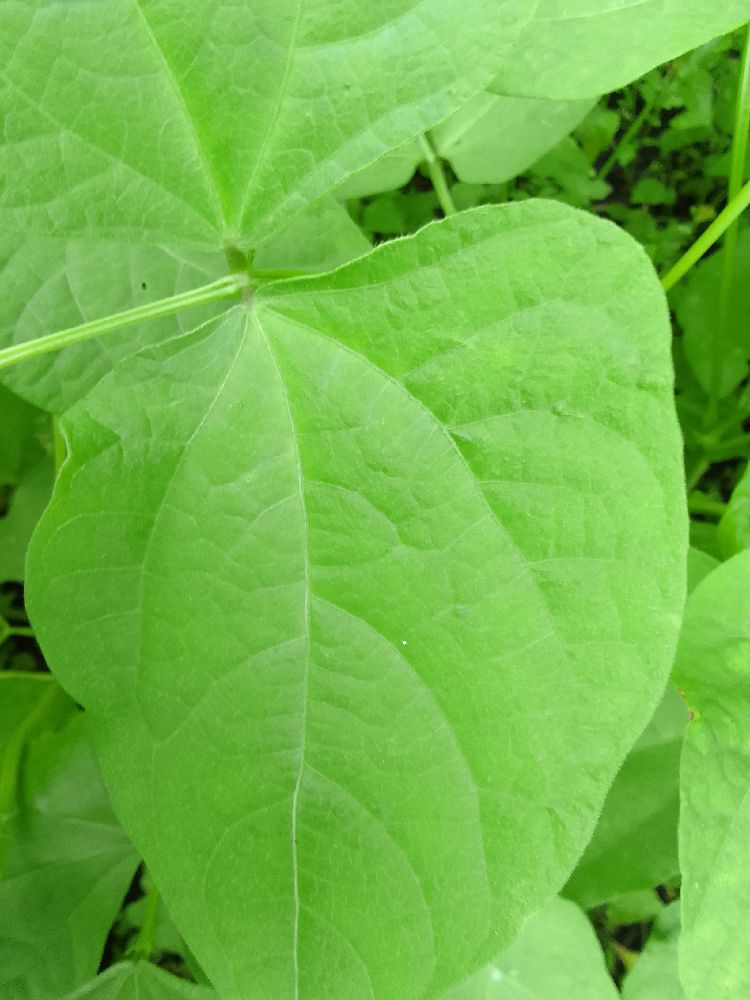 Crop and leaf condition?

common bean, healthy
